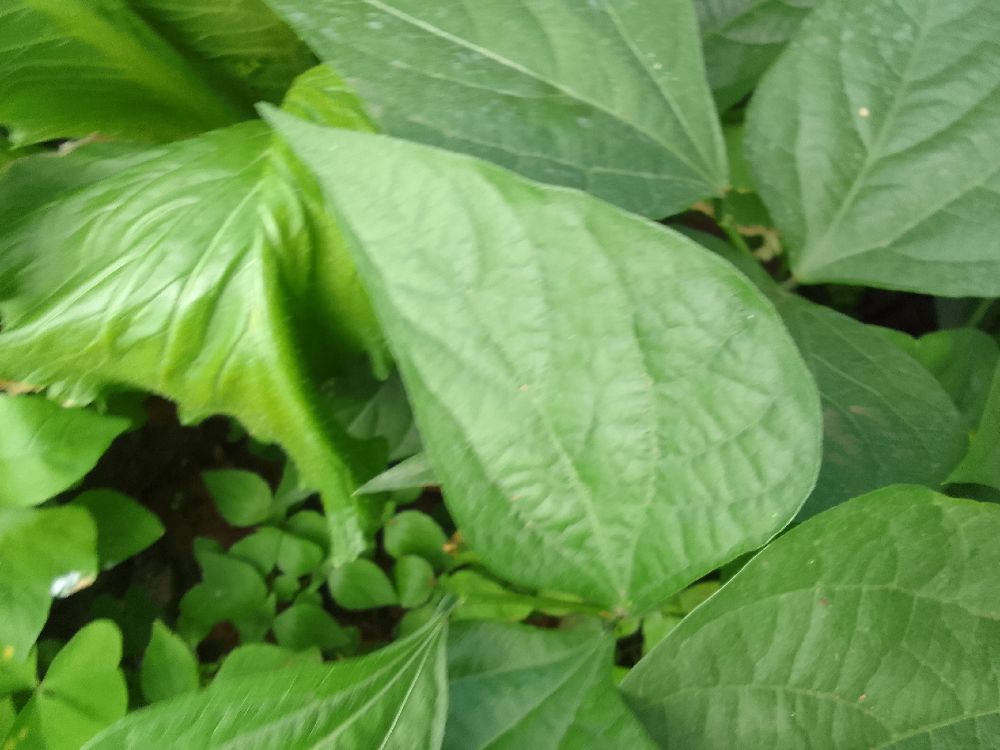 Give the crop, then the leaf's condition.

common bean, healthy
